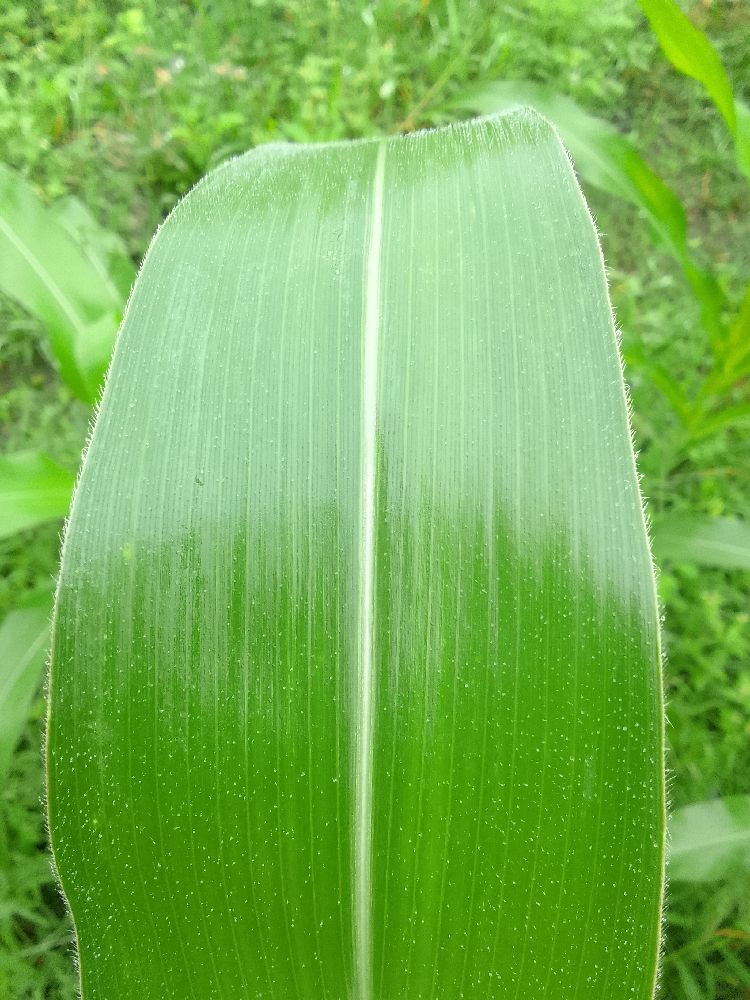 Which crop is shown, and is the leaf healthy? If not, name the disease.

maize, healthy
